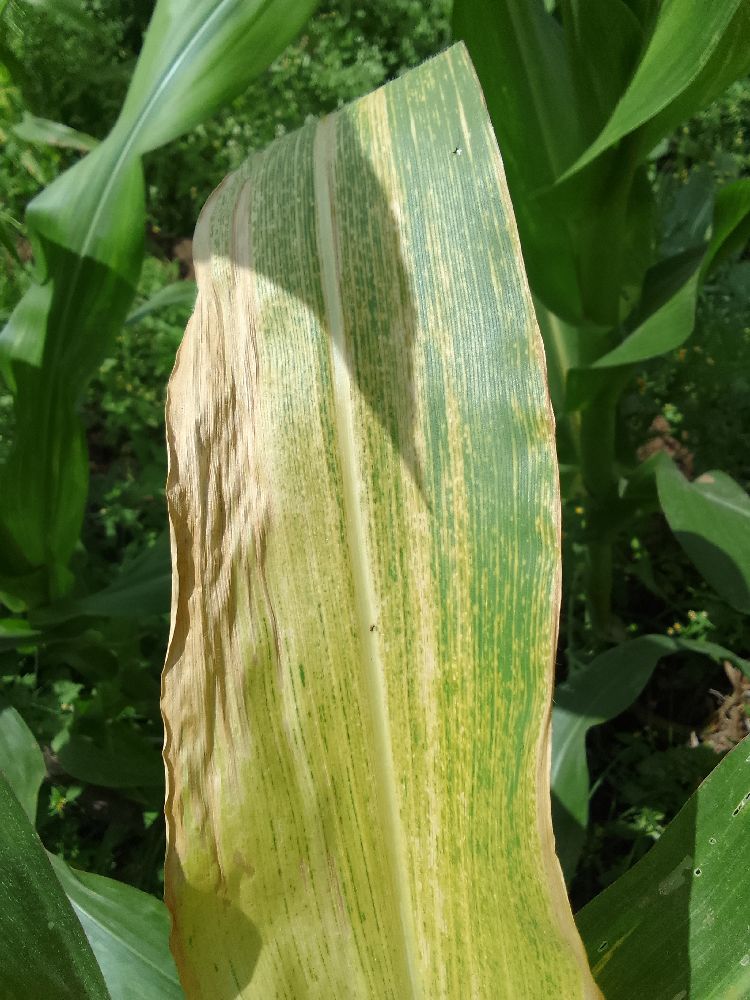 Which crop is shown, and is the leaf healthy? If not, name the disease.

maize, maize lethal necrosis
